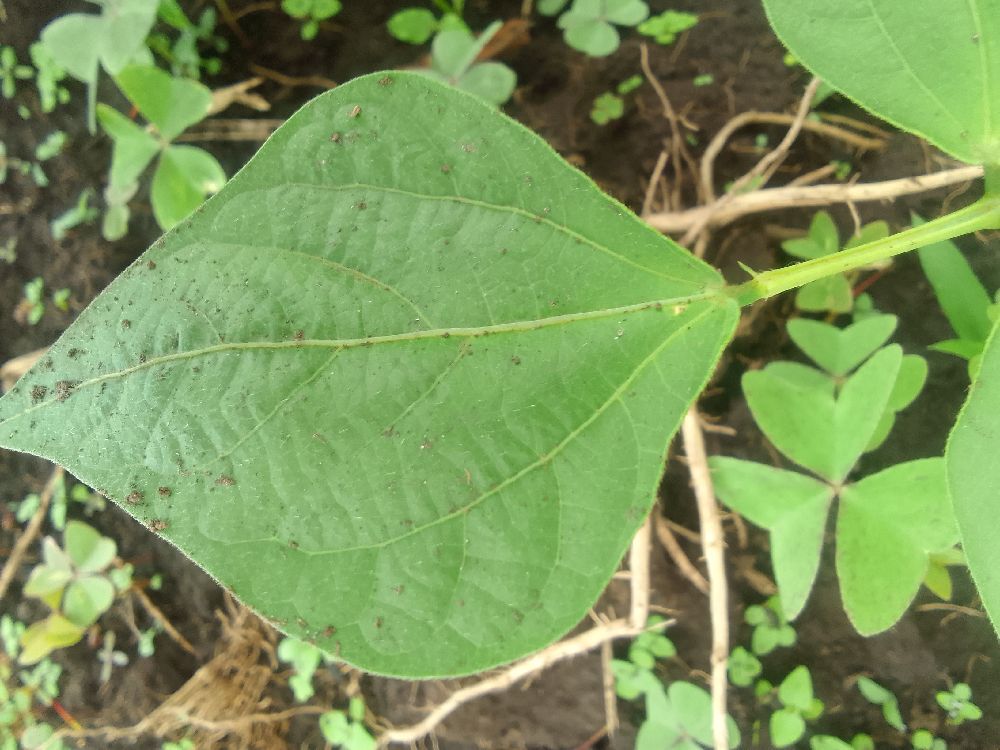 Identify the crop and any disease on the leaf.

common bean, healthy
